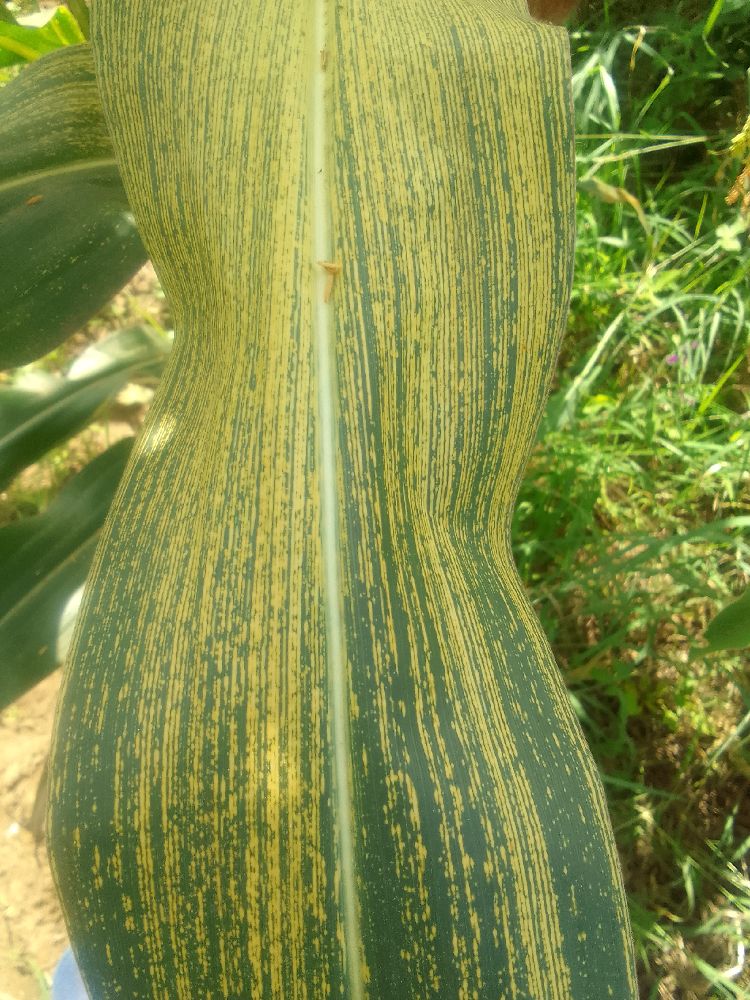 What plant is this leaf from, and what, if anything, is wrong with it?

maize, maize streak virus
